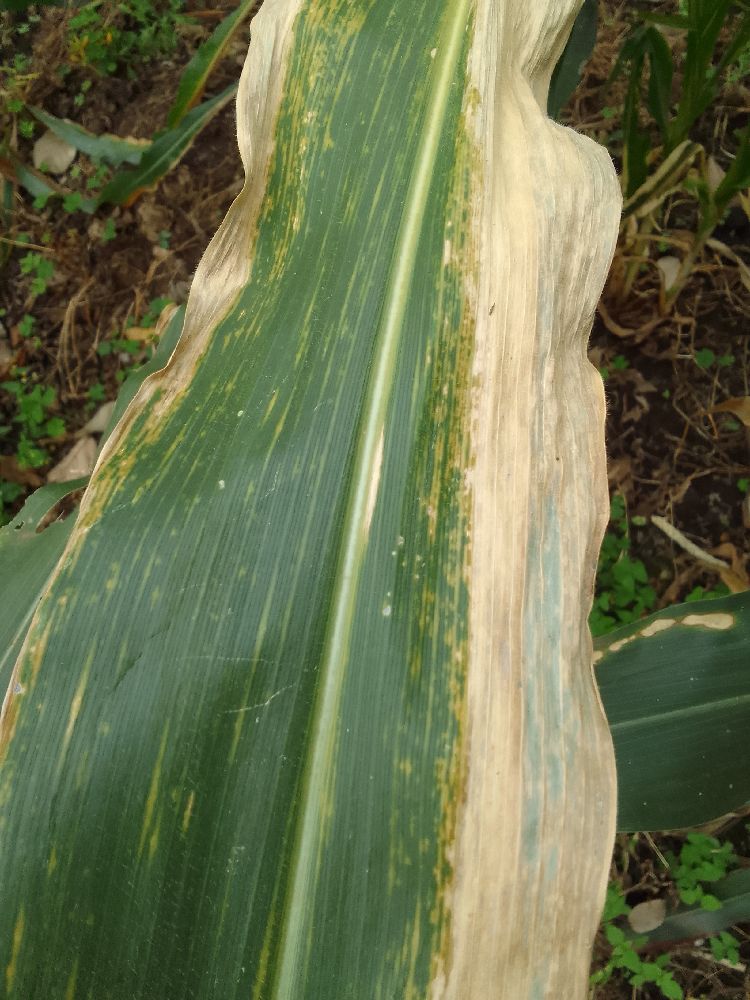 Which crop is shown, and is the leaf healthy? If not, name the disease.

maize, maize lethal necrosis
